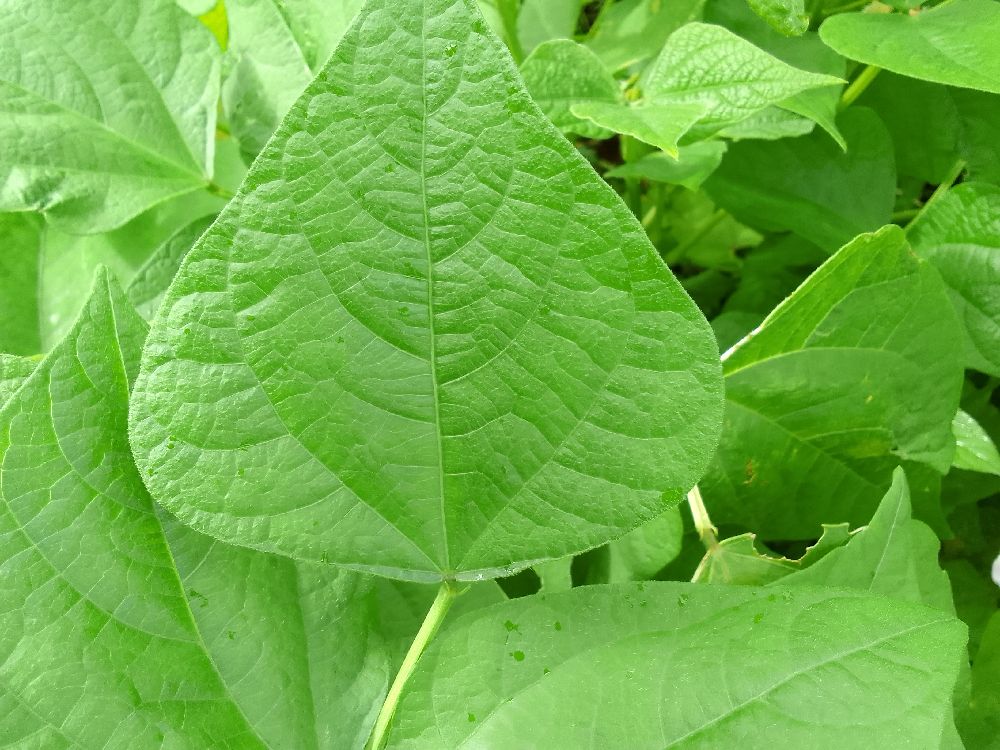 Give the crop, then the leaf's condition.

common bean, healthy
